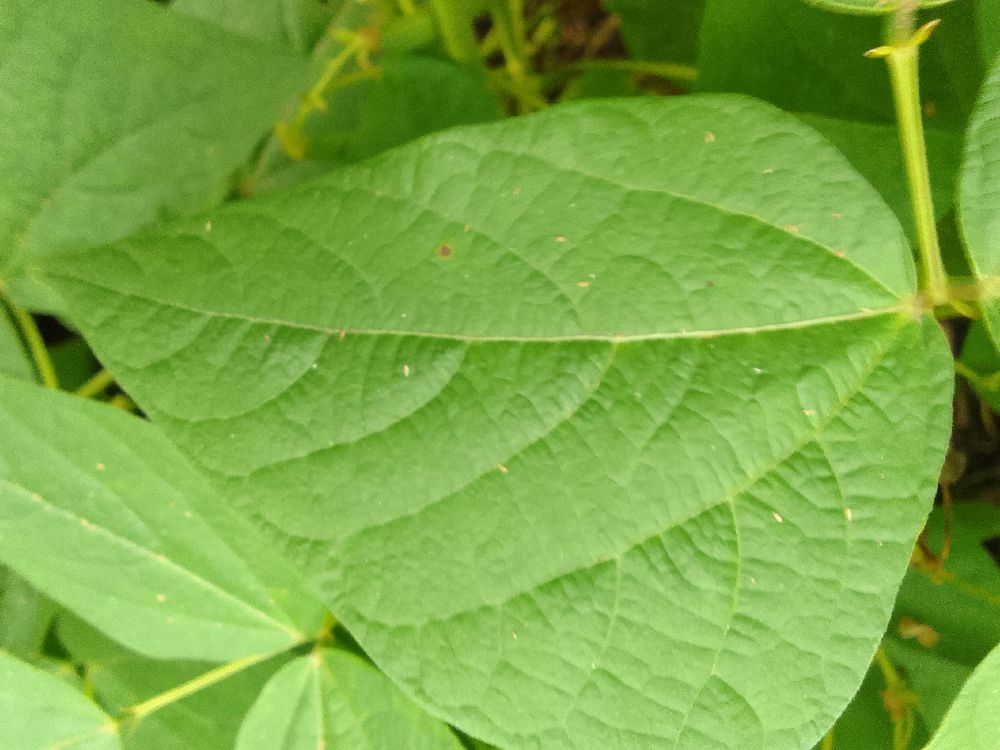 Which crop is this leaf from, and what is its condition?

common bean, healthy
